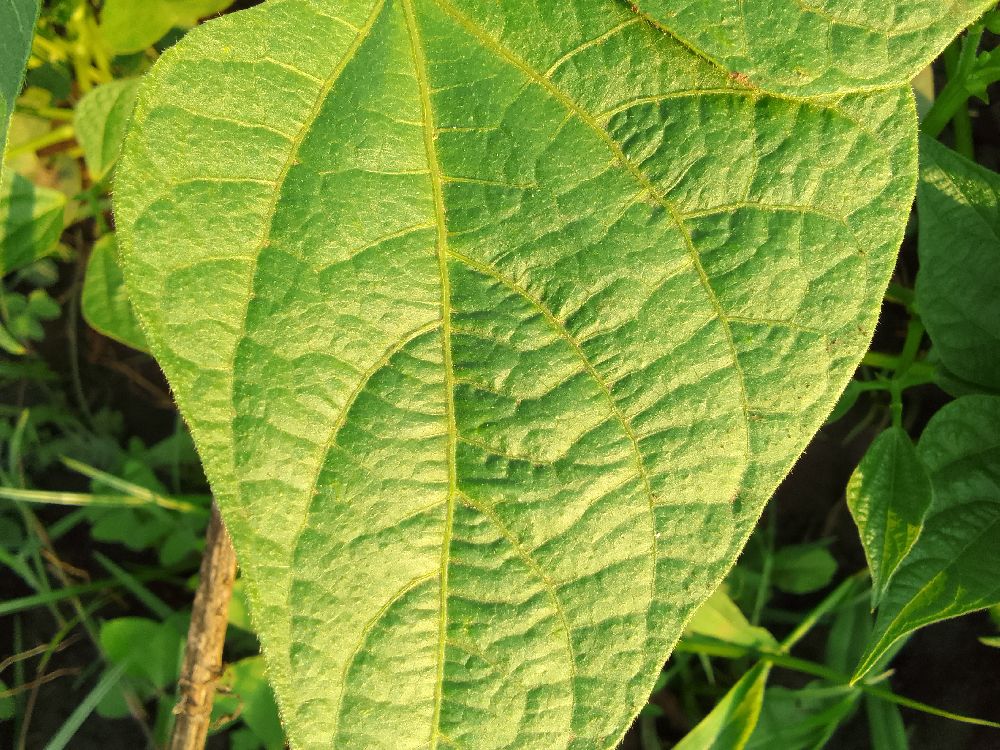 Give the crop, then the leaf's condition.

common bean, healthy
